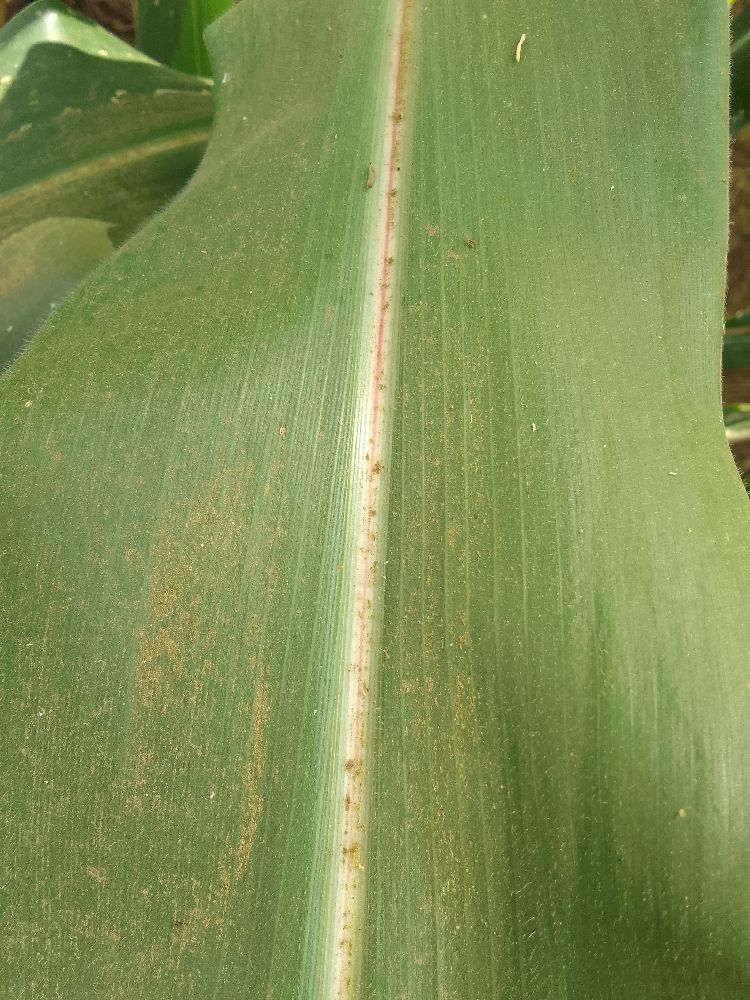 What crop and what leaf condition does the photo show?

maize, healthy
